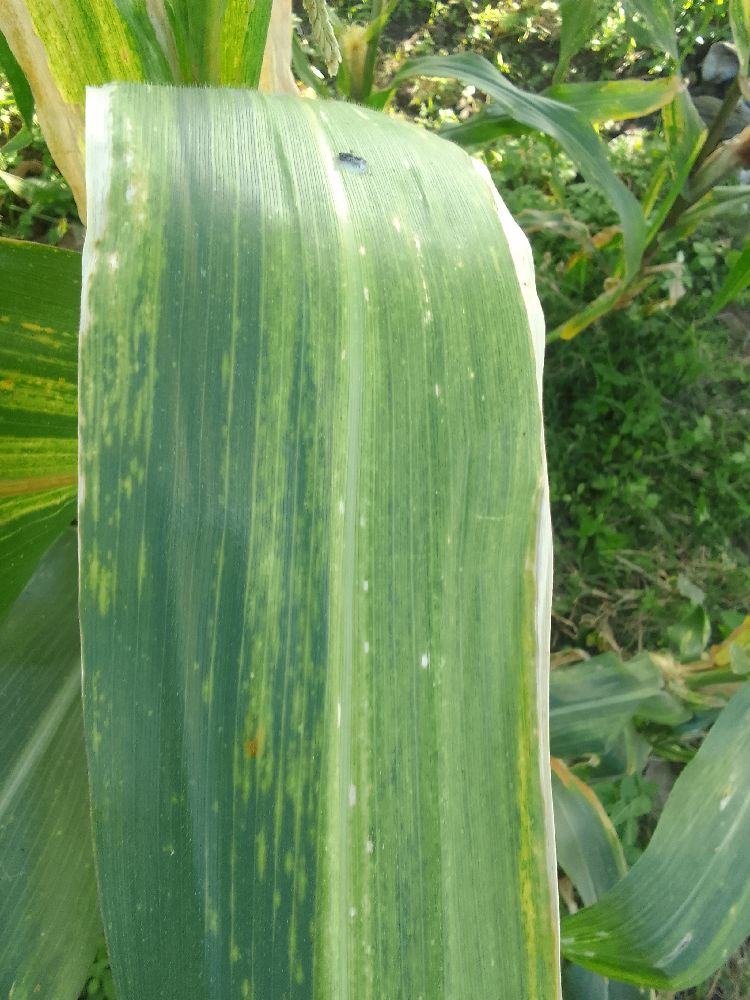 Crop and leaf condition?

maize, maize lethal necrosis
